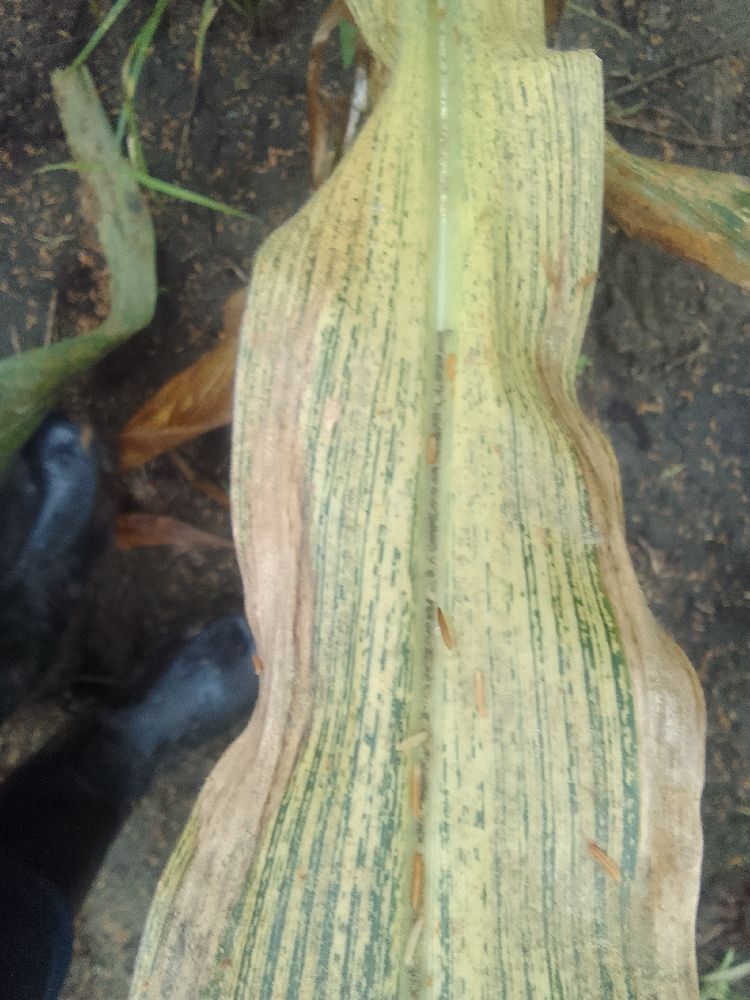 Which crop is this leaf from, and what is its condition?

maize, maize streak virus
